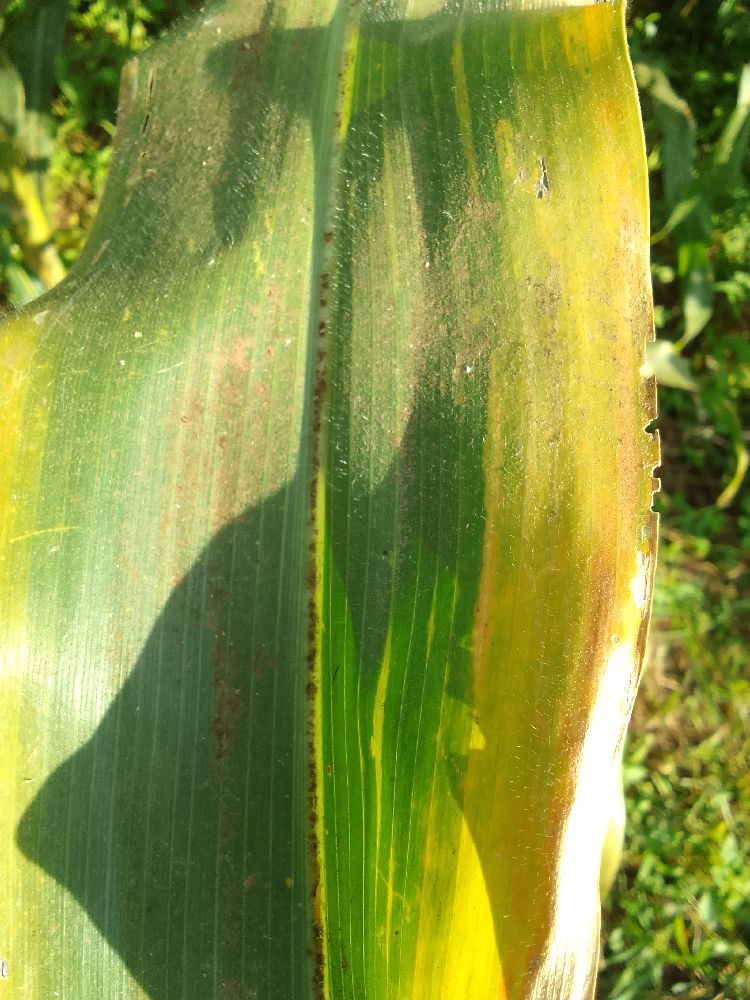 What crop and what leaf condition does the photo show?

maize, maize lethal necrosis
